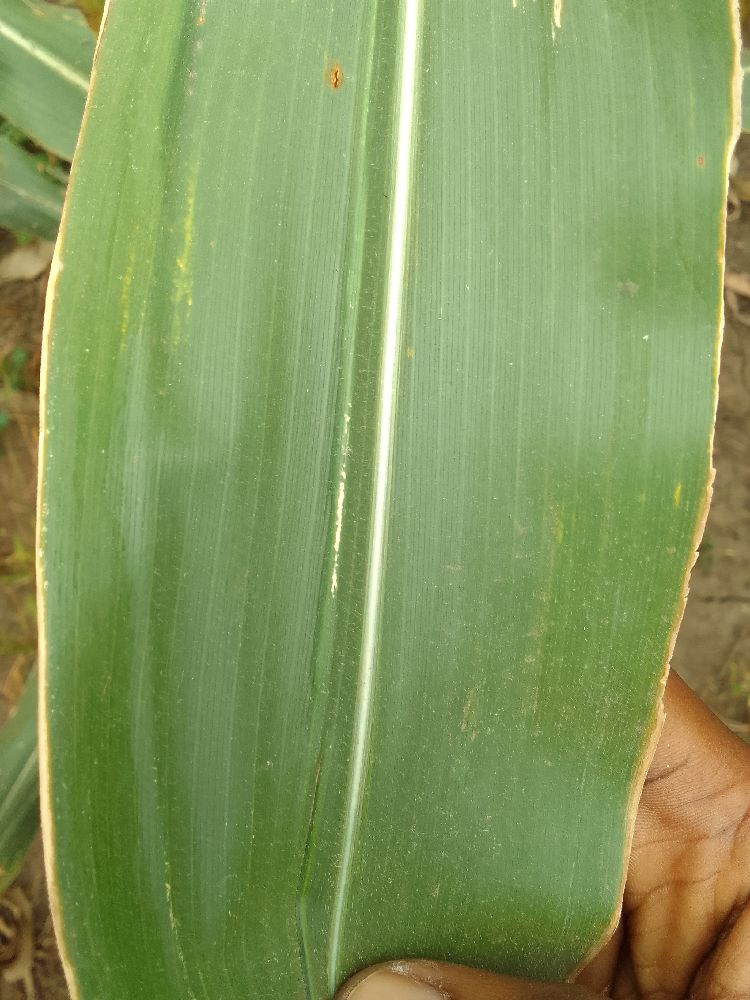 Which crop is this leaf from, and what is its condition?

maize, healthy
